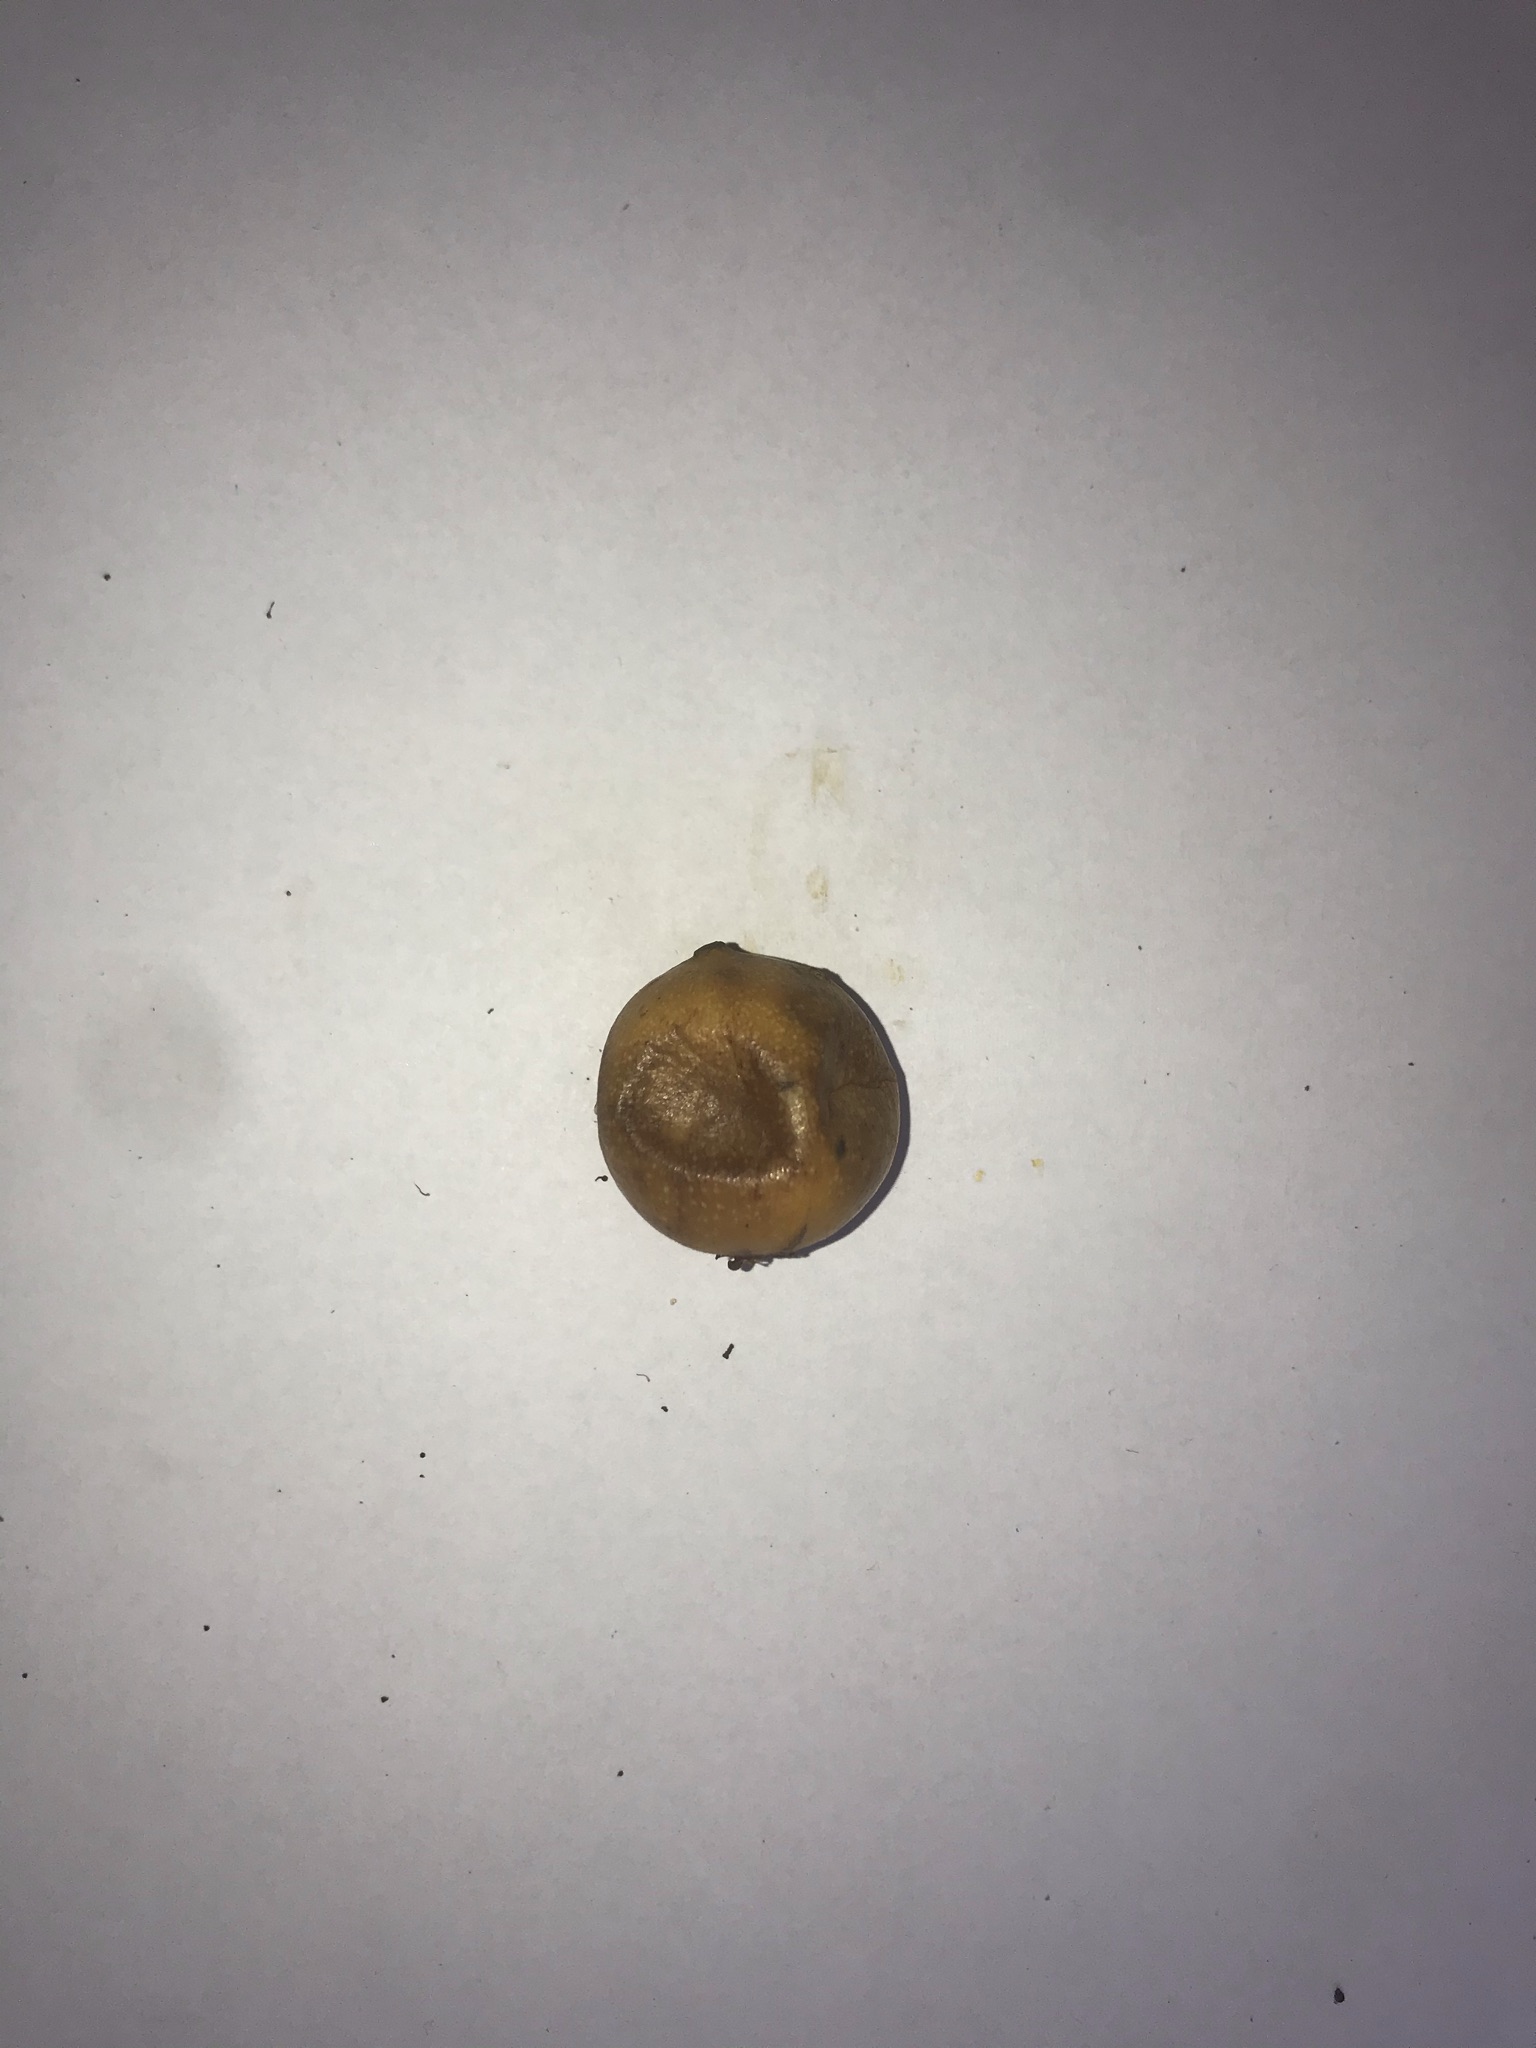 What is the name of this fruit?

abiu
